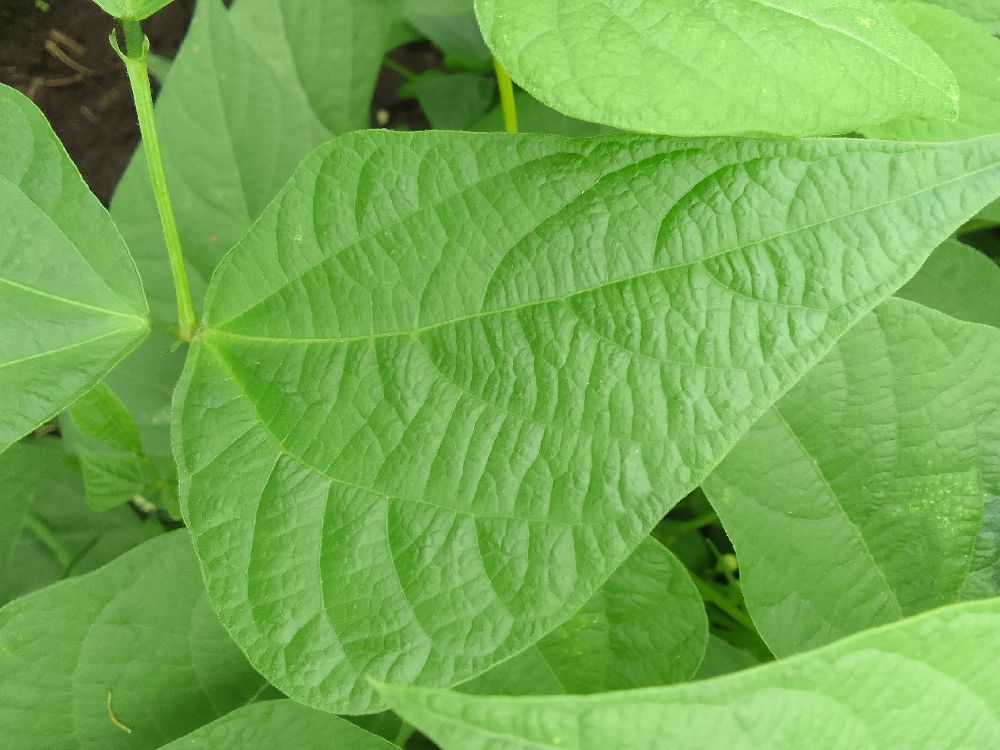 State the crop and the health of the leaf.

common bean, healthy
